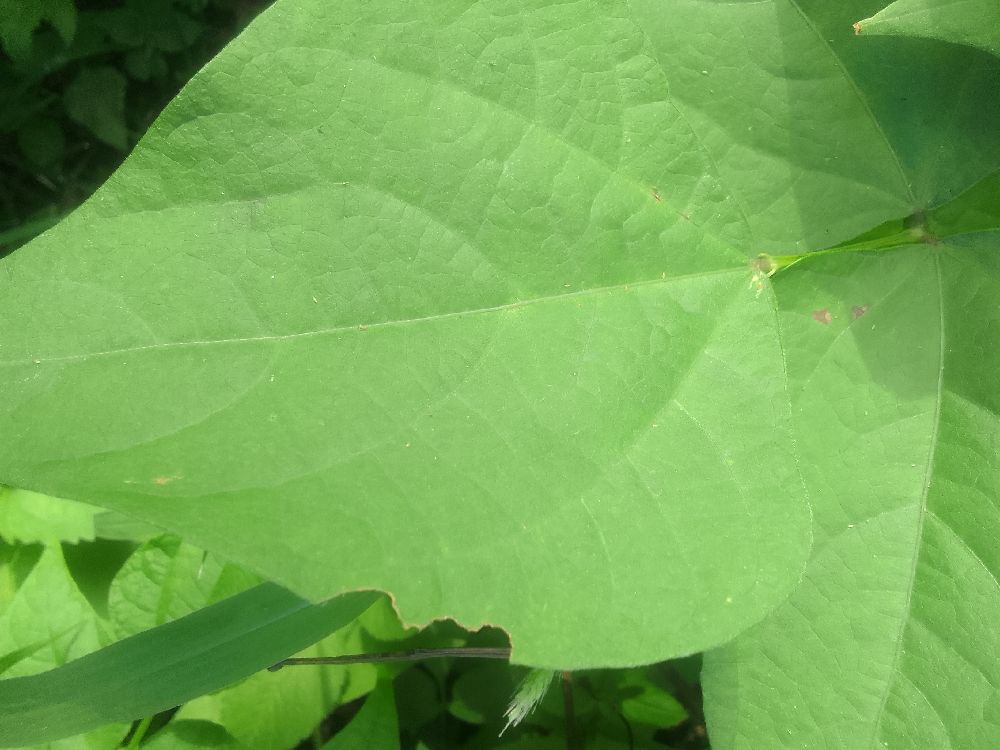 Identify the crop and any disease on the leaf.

common bean, healthy
